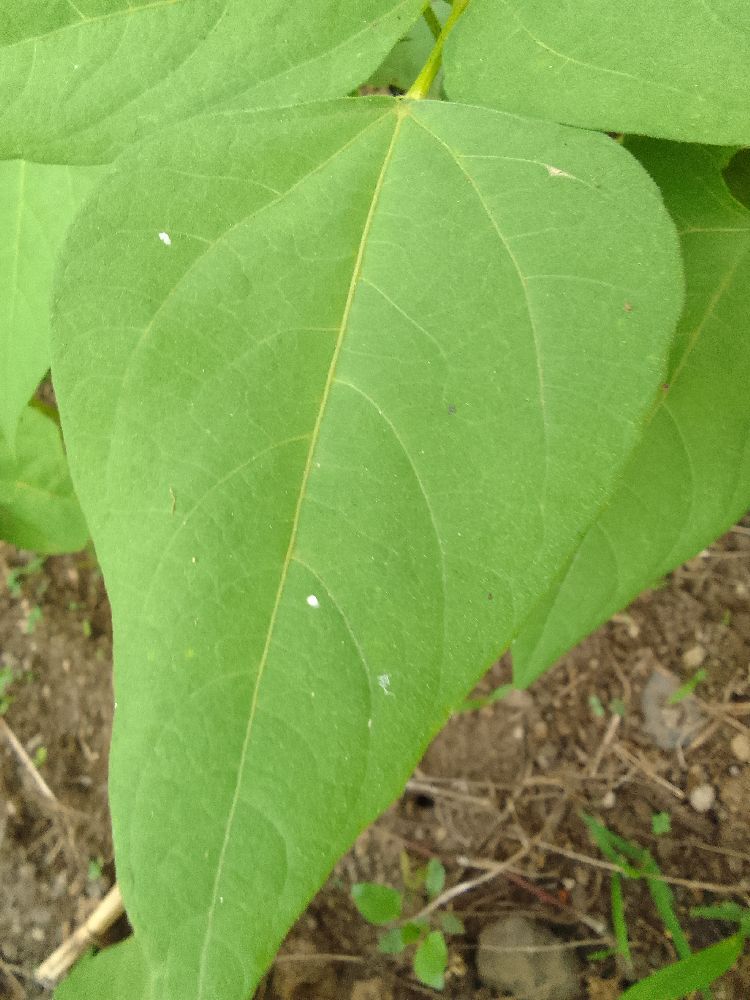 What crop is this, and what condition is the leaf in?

common bean, healthy
